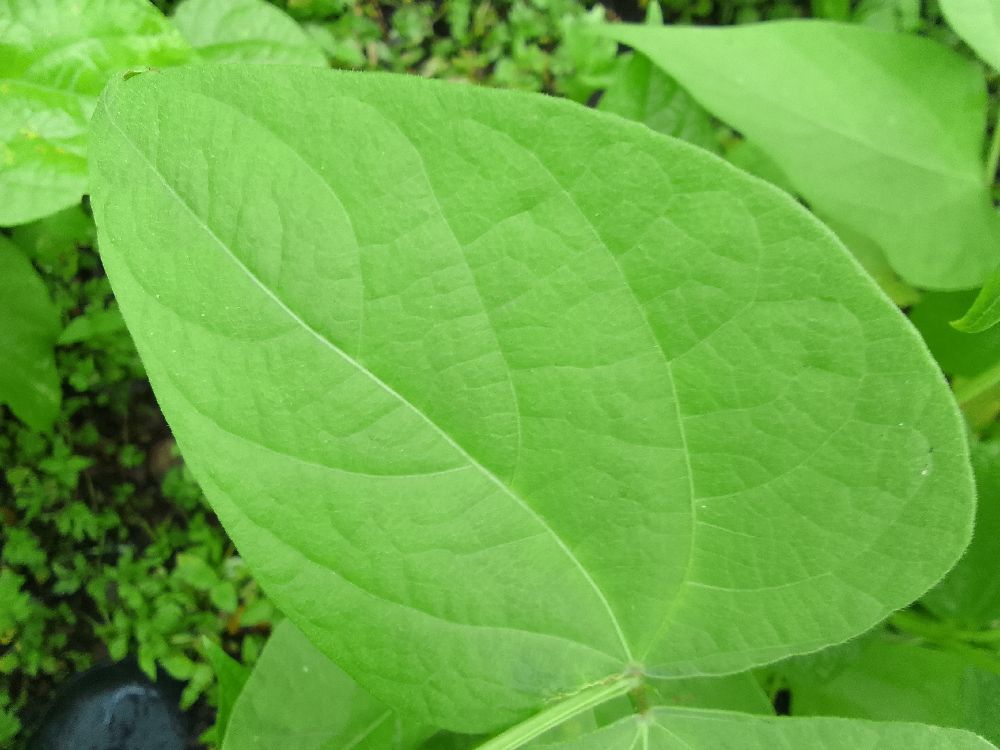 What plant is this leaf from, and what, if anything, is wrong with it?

common bean, healthy
